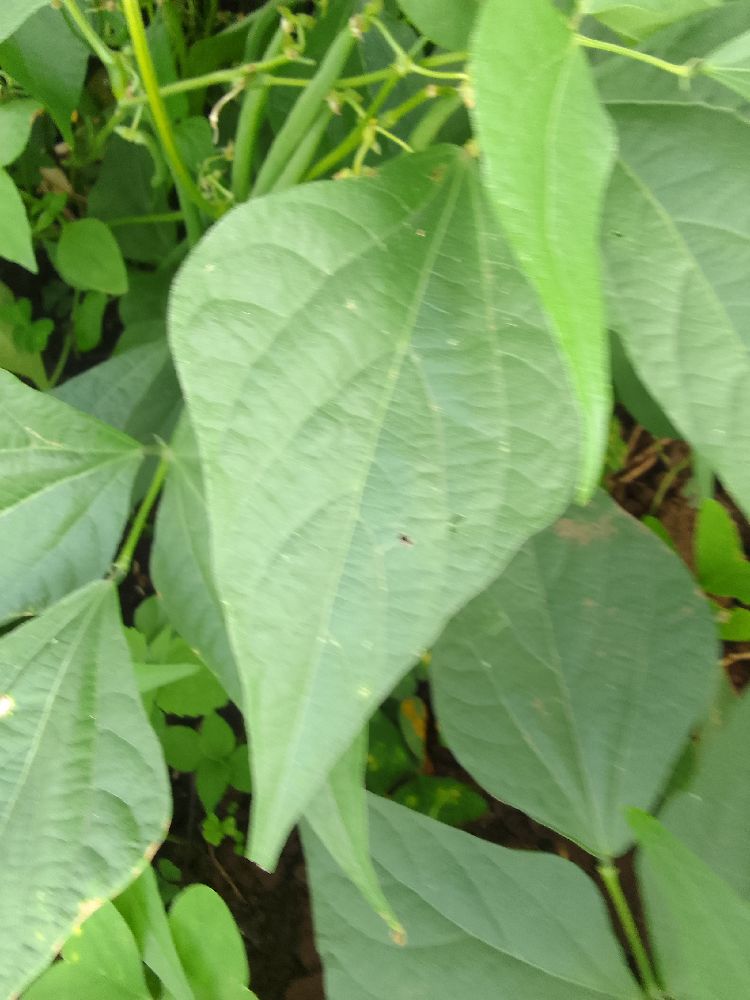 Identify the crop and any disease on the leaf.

common bean, healthy
